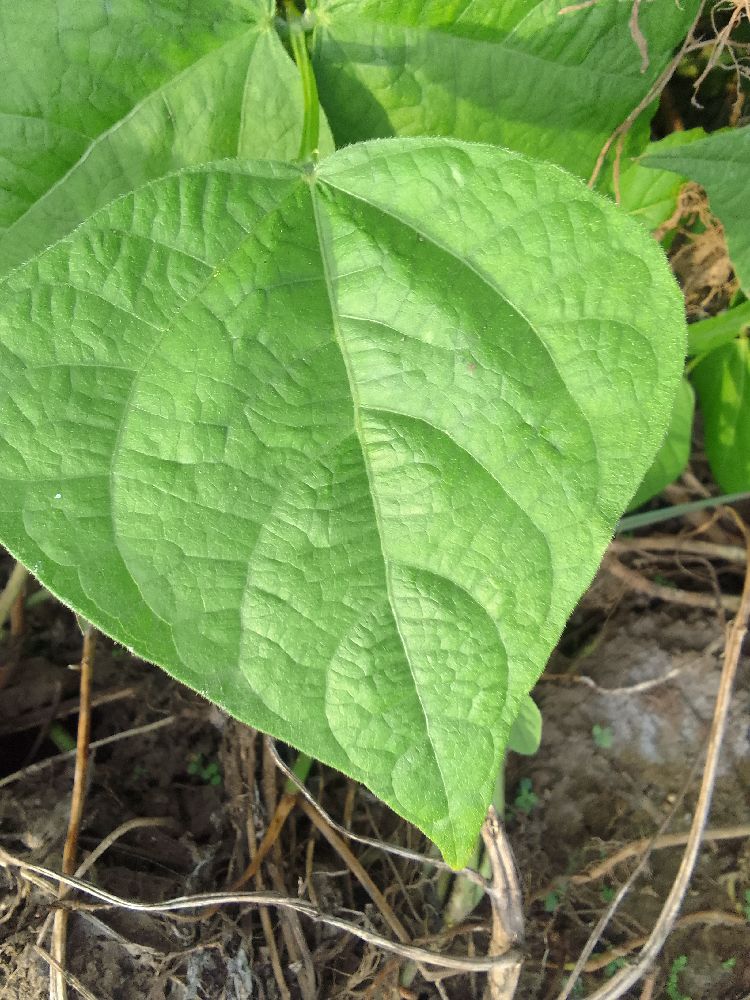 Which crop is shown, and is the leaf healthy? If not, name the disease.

common bean, healthy
